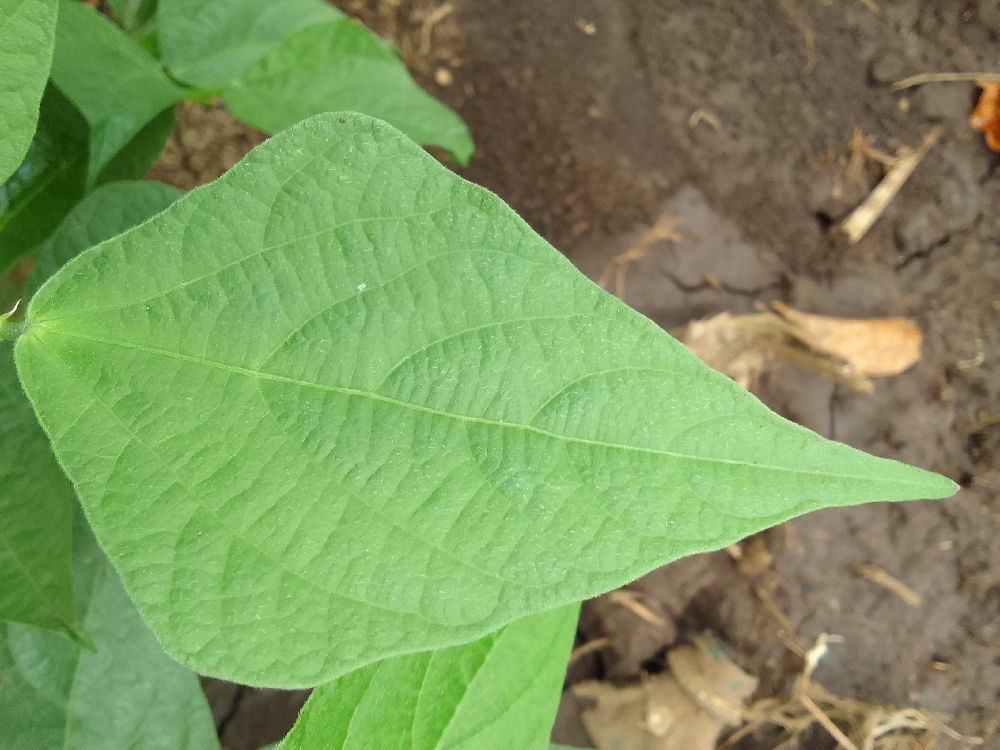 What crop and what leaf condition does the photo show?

common bean, healthy
